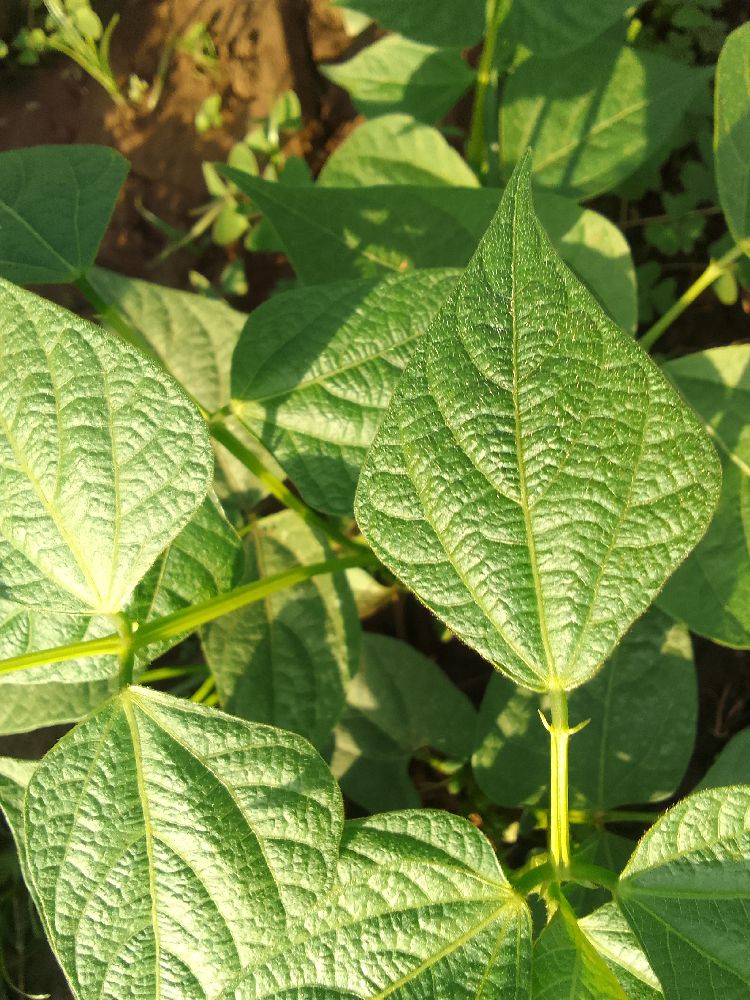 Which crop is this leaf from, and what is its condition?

common bean, healthy
